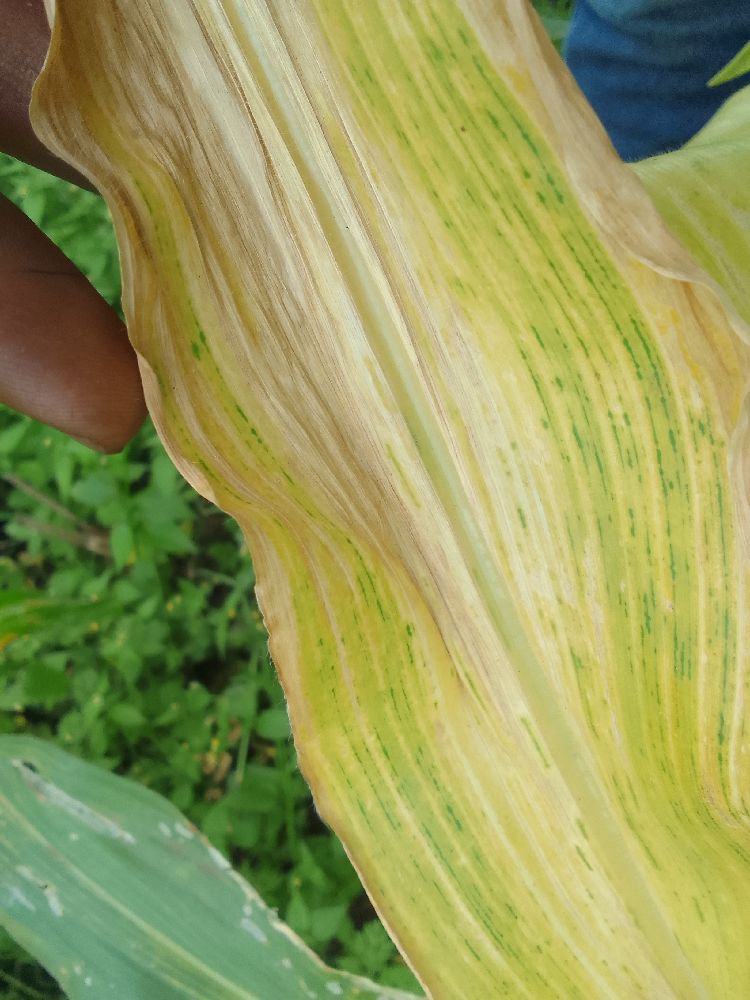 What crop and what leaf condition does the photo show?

maize, maize lethal necrosis
